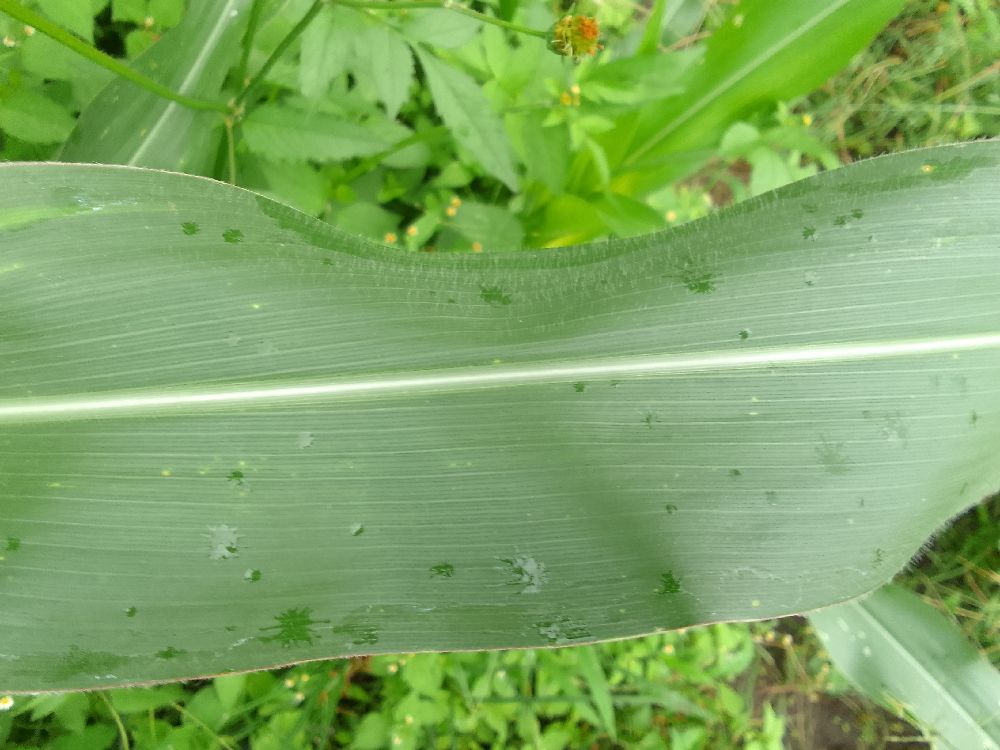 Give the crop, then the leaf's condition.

maize, healthy
